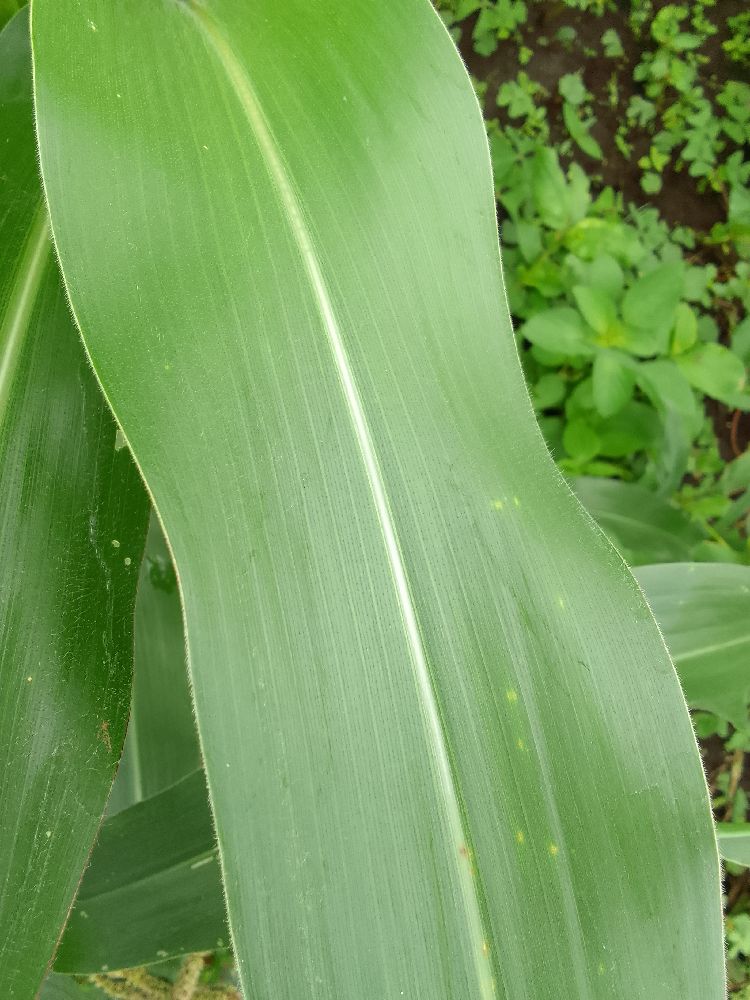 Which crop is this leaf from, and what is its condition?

maize, healthy
